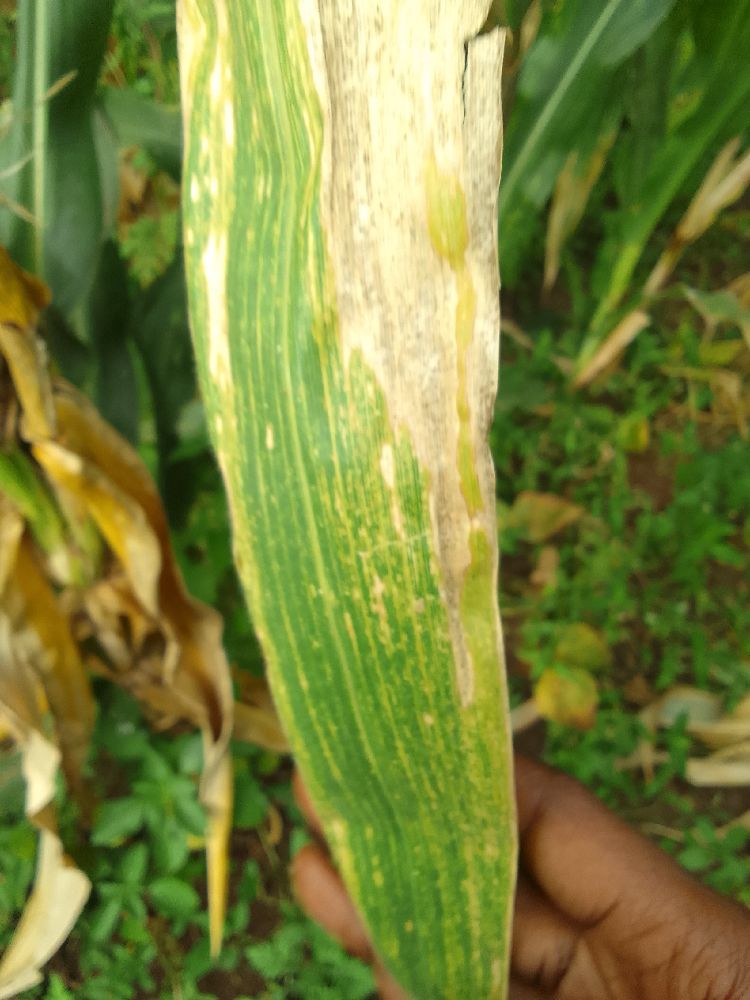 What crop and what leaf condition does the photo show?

maize, maize lethal necrosis
